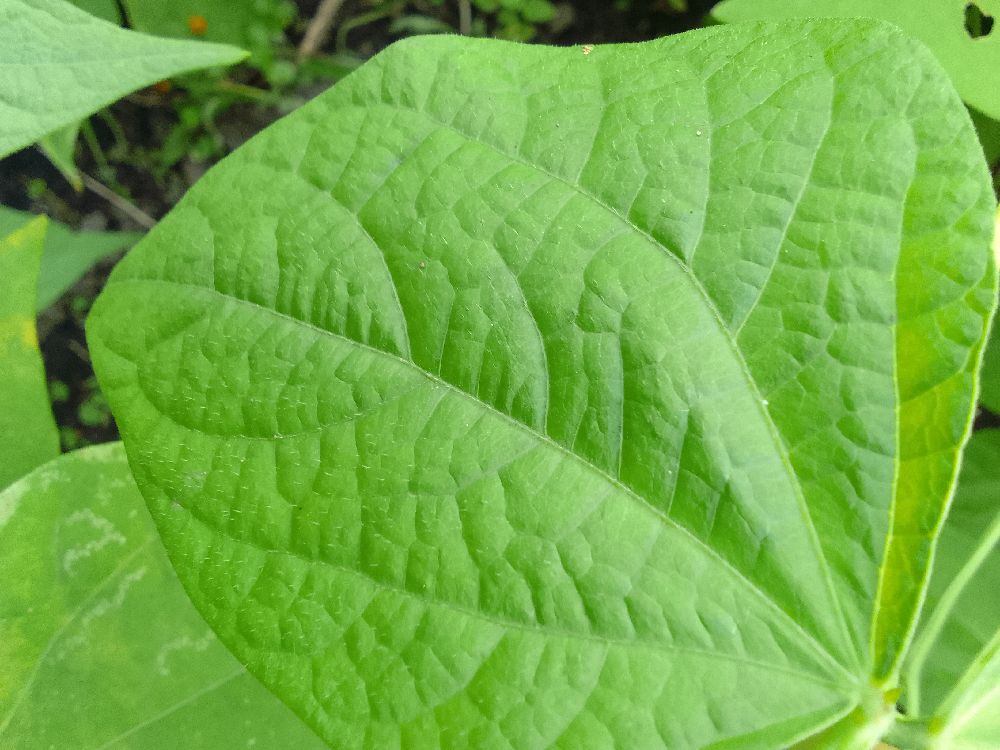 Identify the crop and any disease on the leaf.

common bean, healthy
